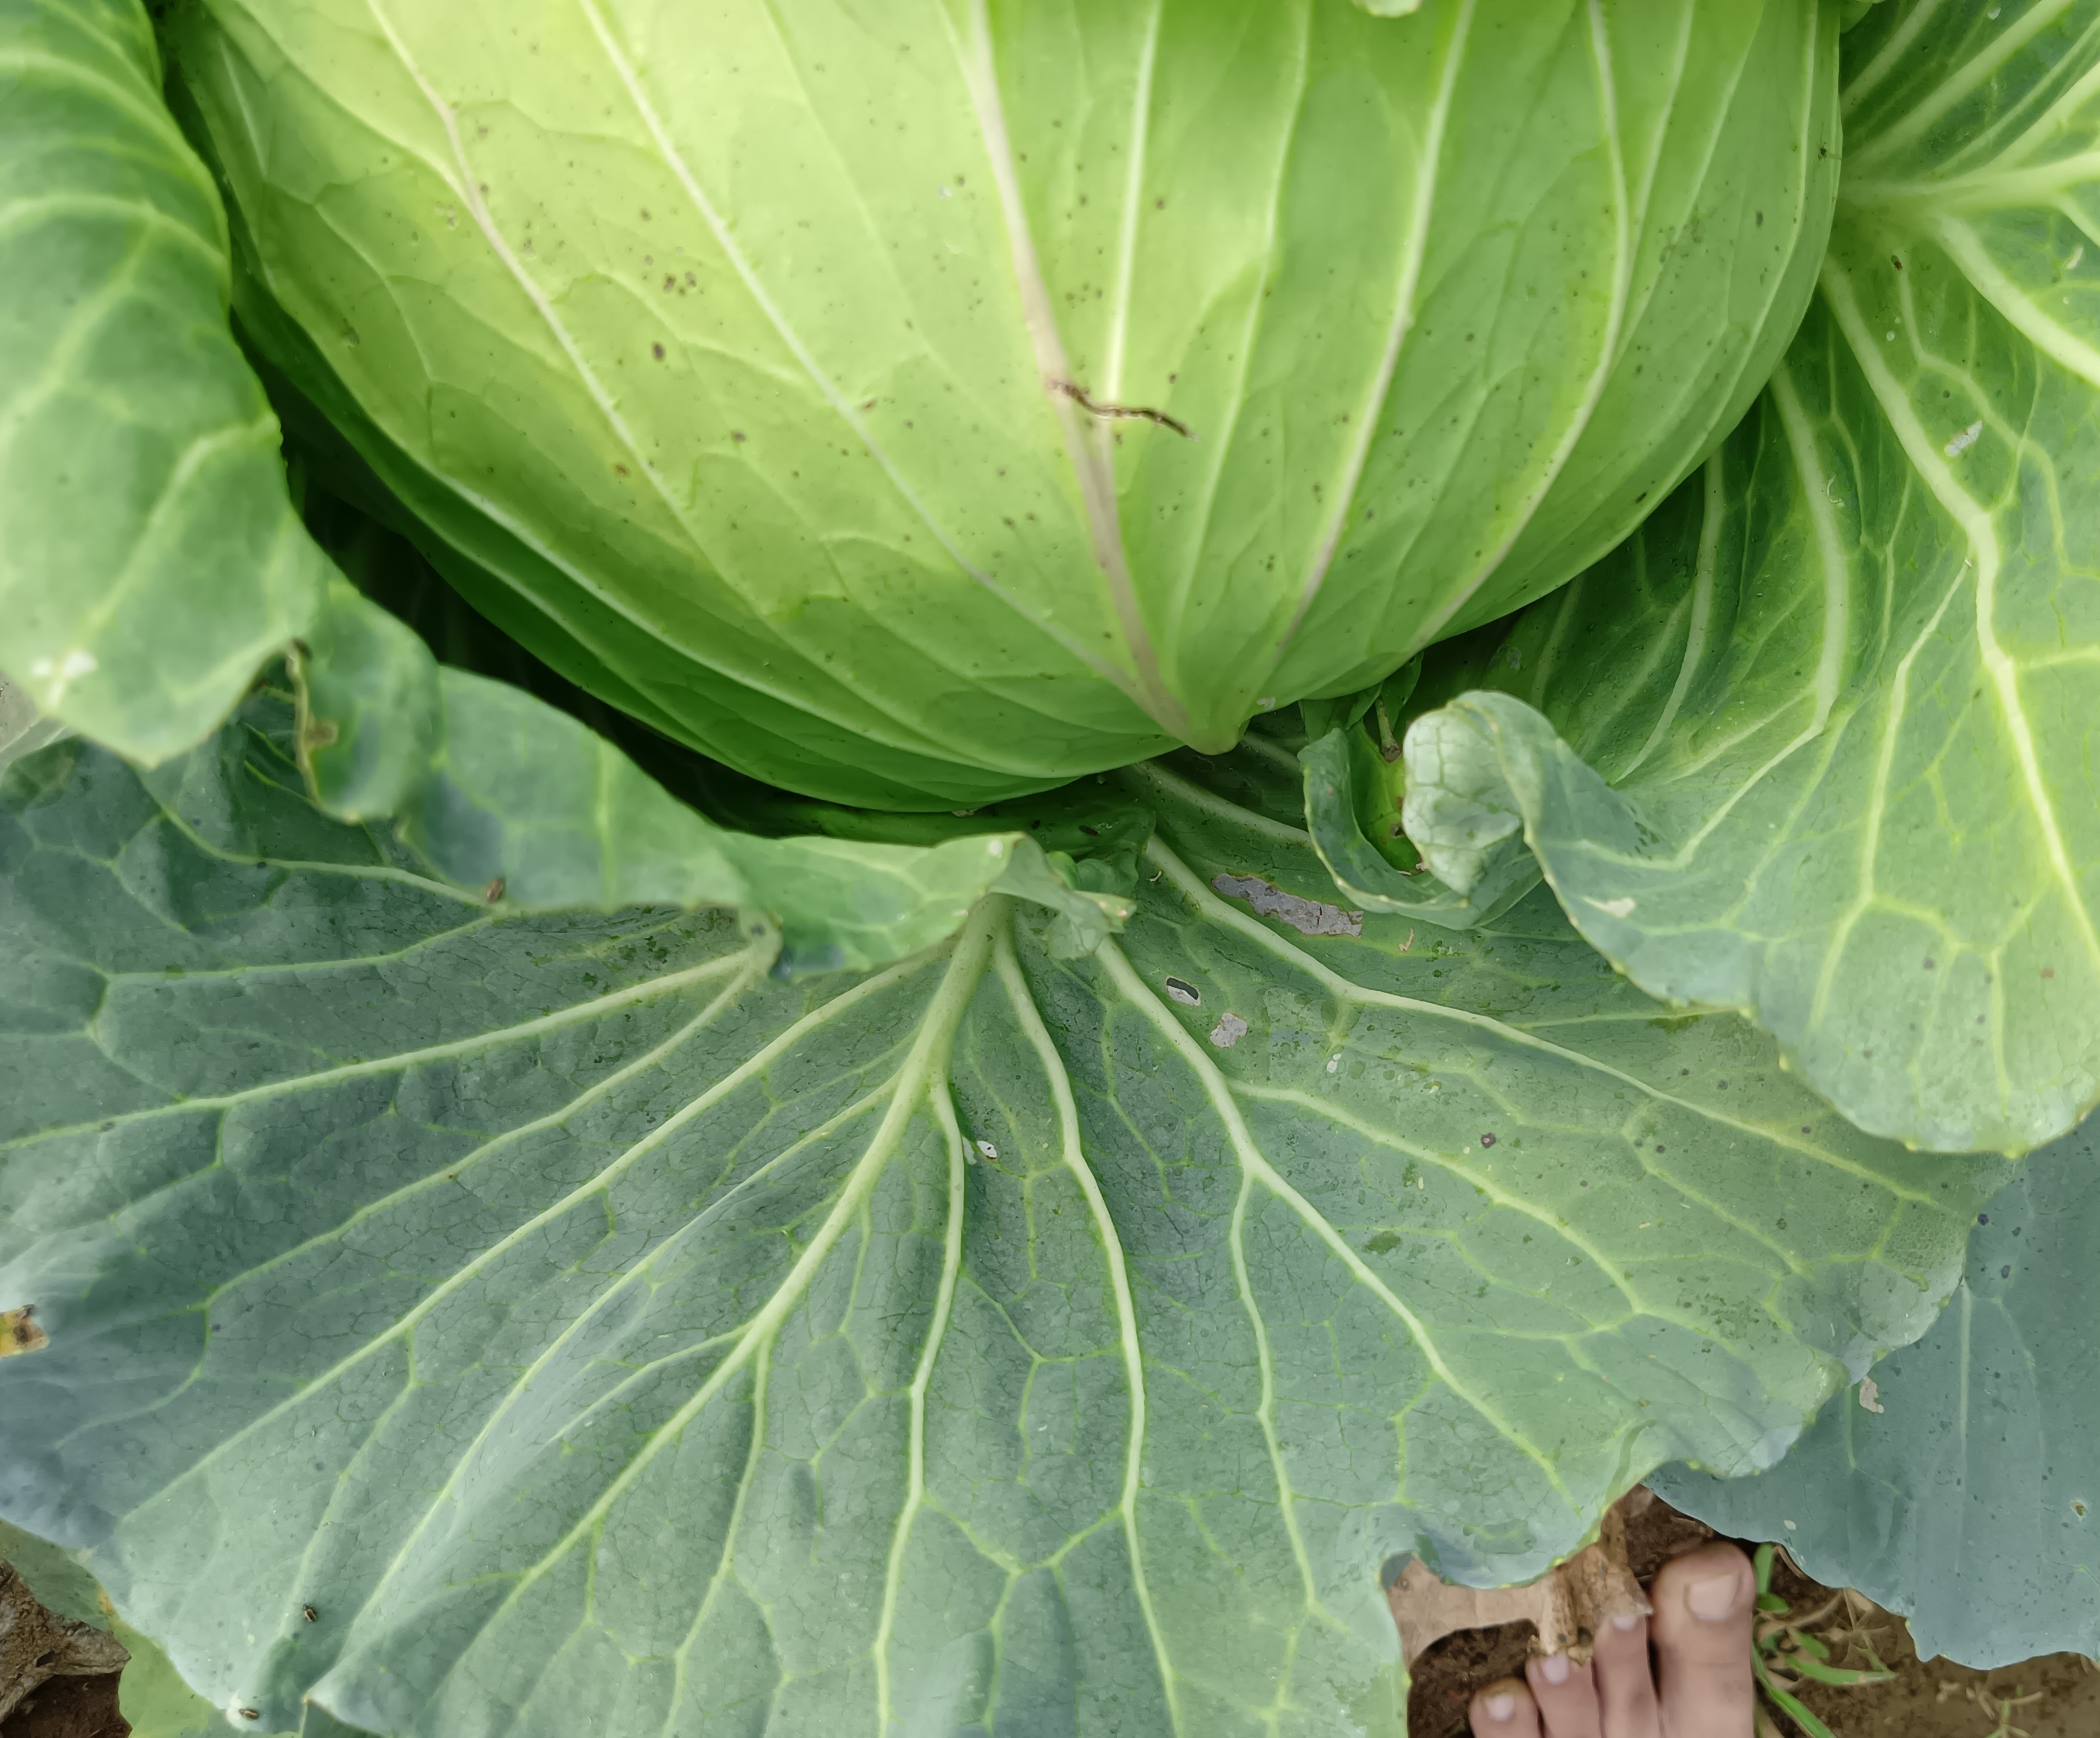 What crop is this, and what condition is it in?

cabbage, healthy
